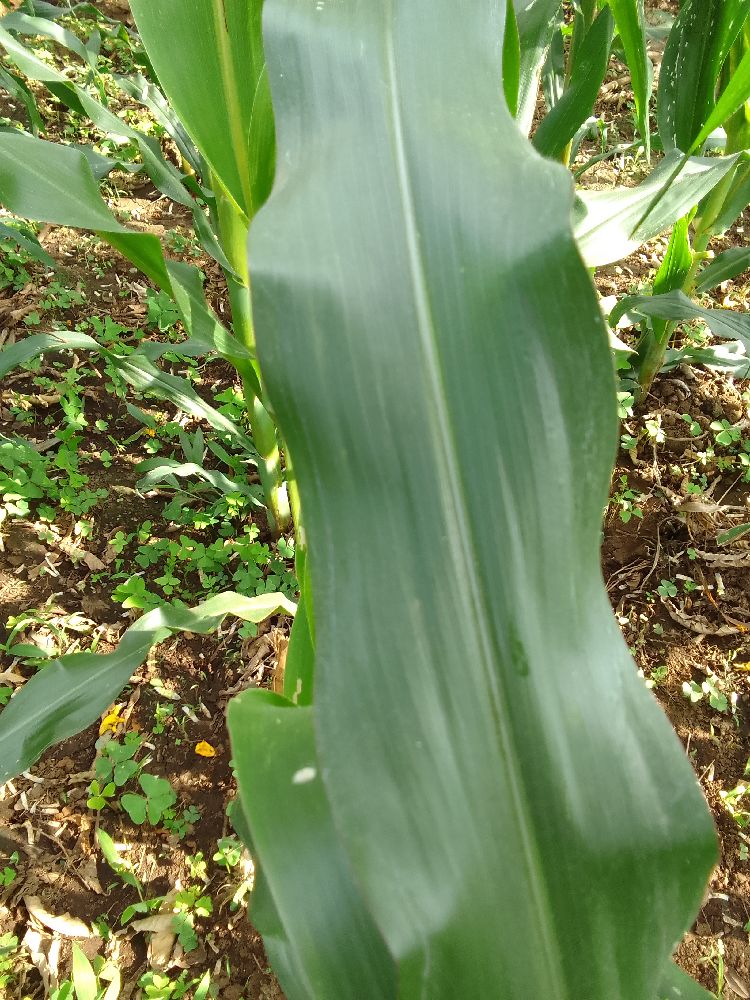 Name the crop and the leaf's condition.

maize, healthy
